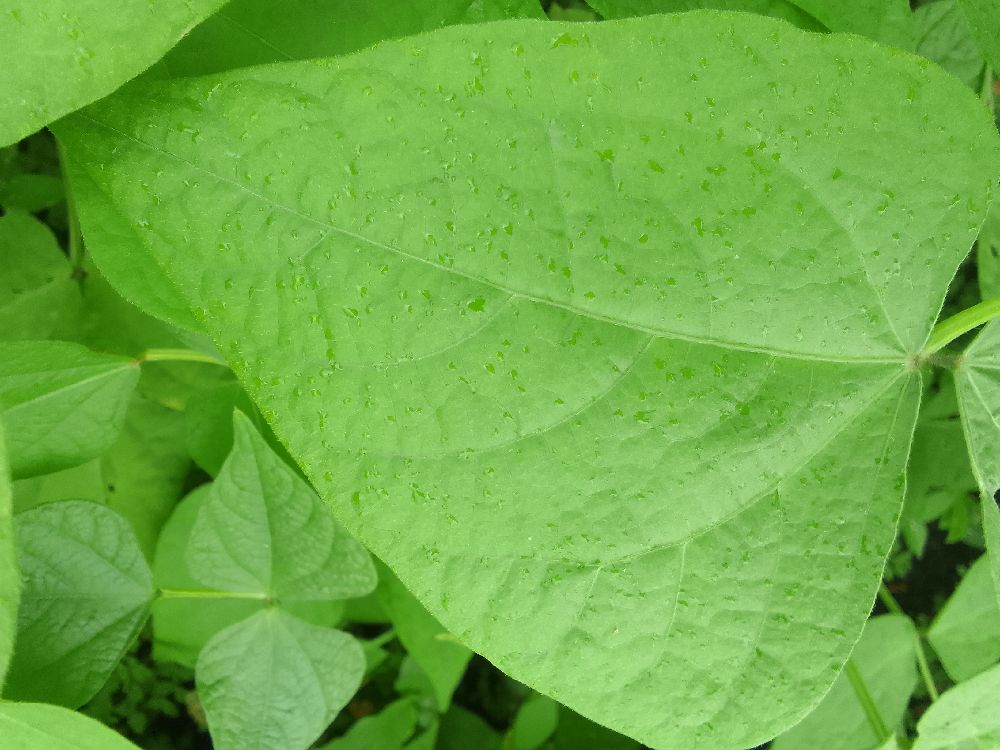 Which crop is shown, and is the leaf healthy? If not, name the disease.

common bean, healthy
